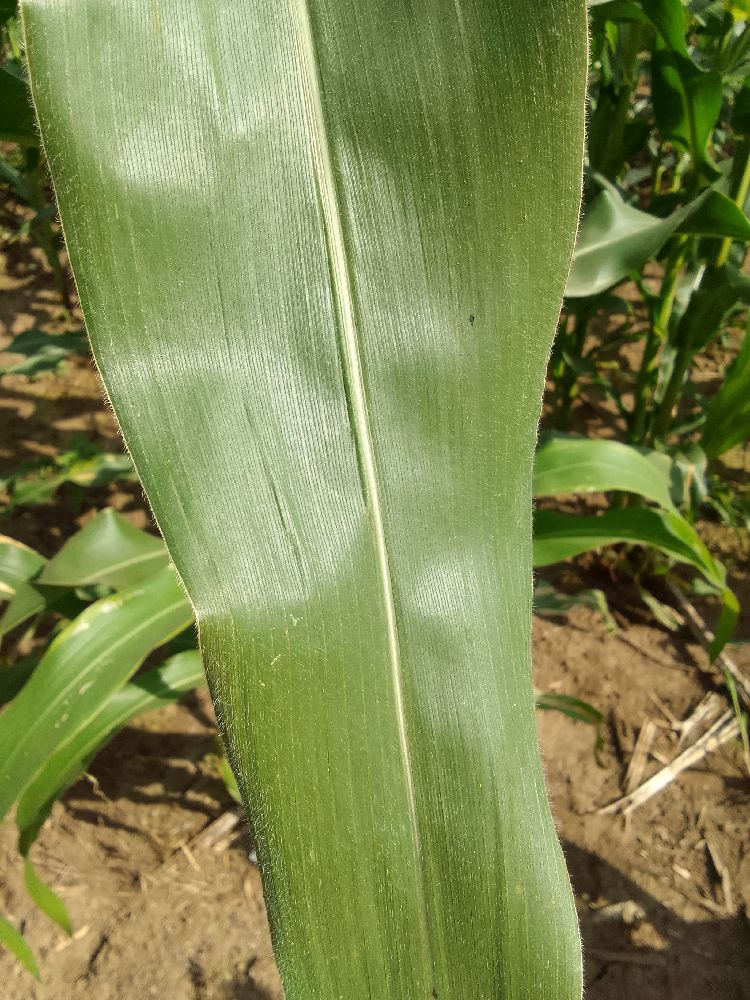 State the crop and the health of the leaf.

maize, healthy
